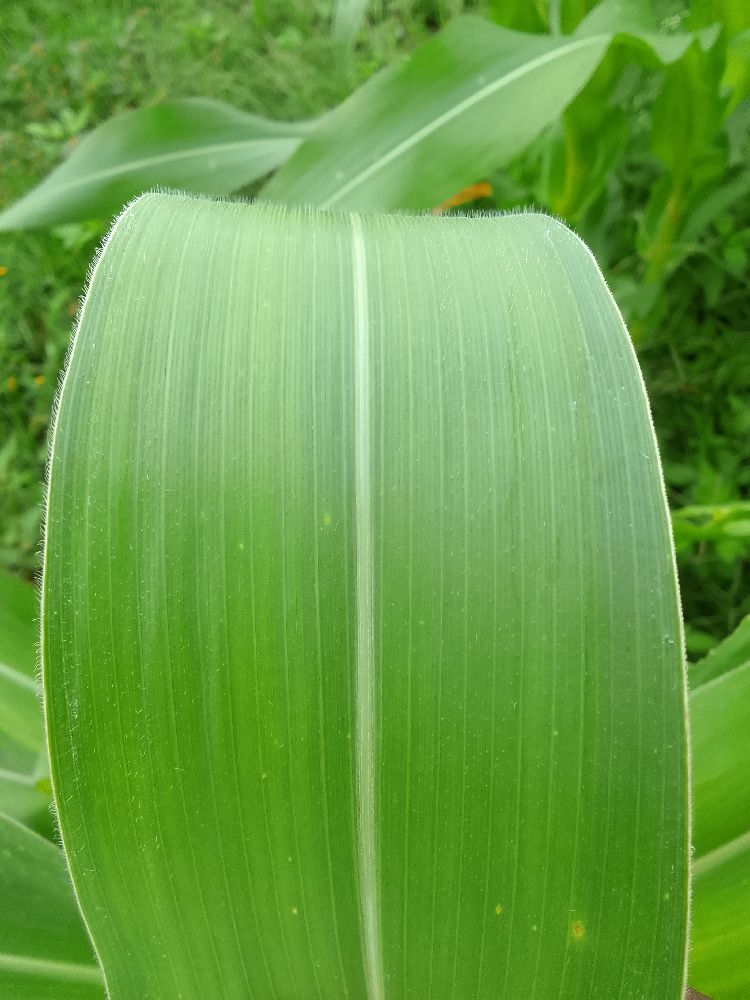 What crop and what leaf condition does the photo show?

maize, healthy
